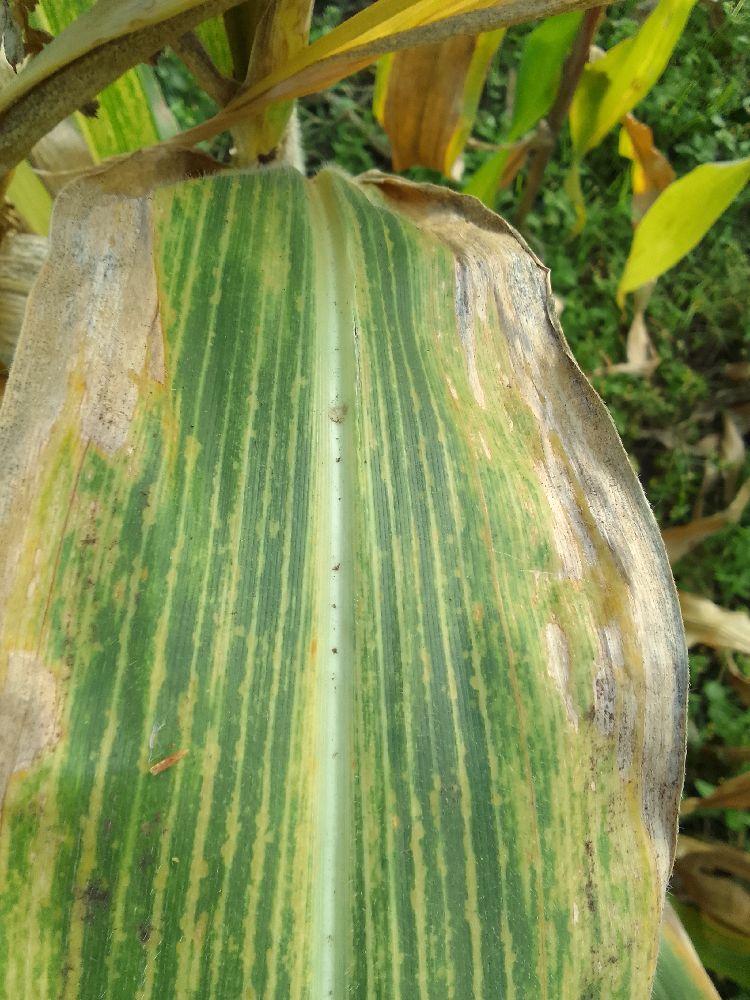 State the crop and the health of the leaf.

maize, maize lethal necrosis
